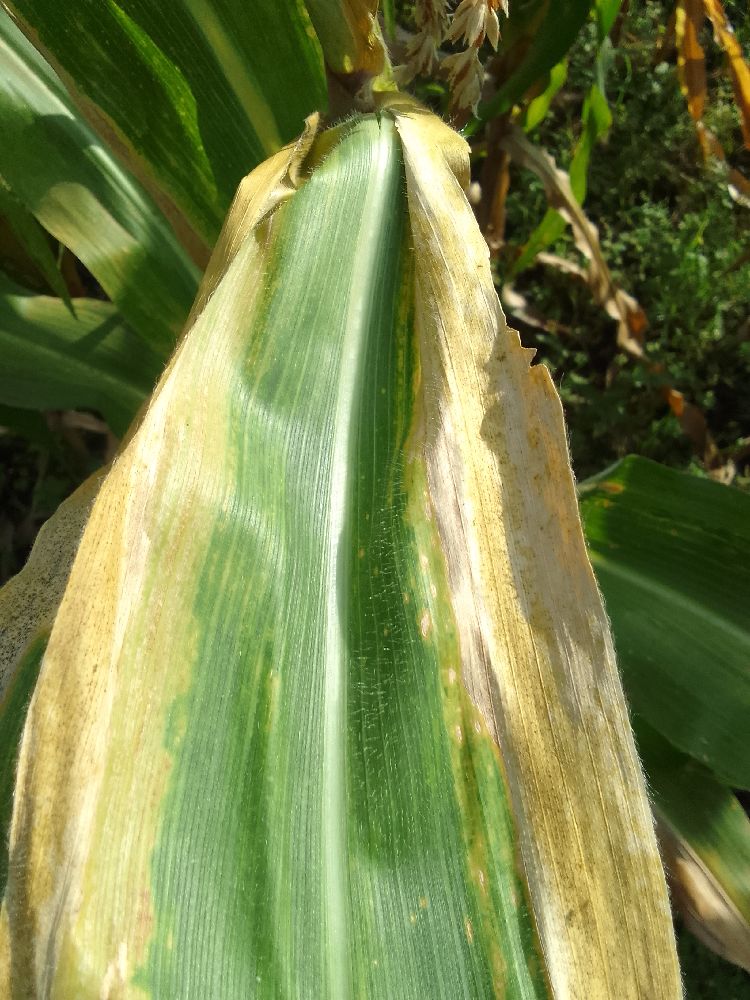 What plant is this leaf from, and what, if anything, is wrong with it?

maize, maize lethal necrosis
